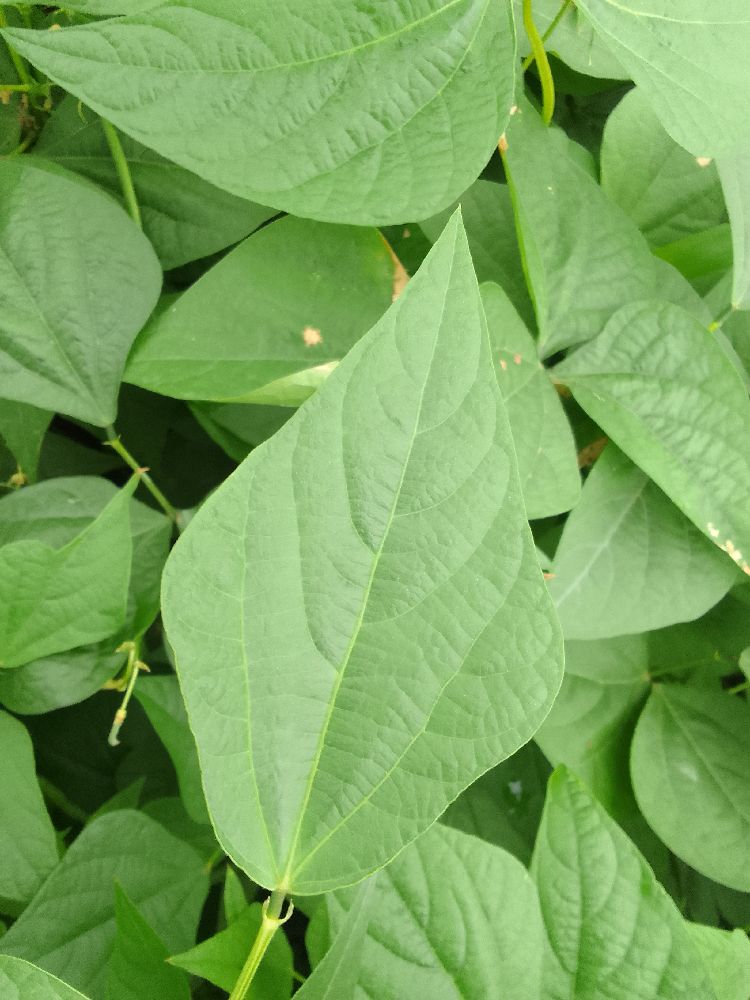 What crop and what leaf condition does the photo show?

common bean, healthy
